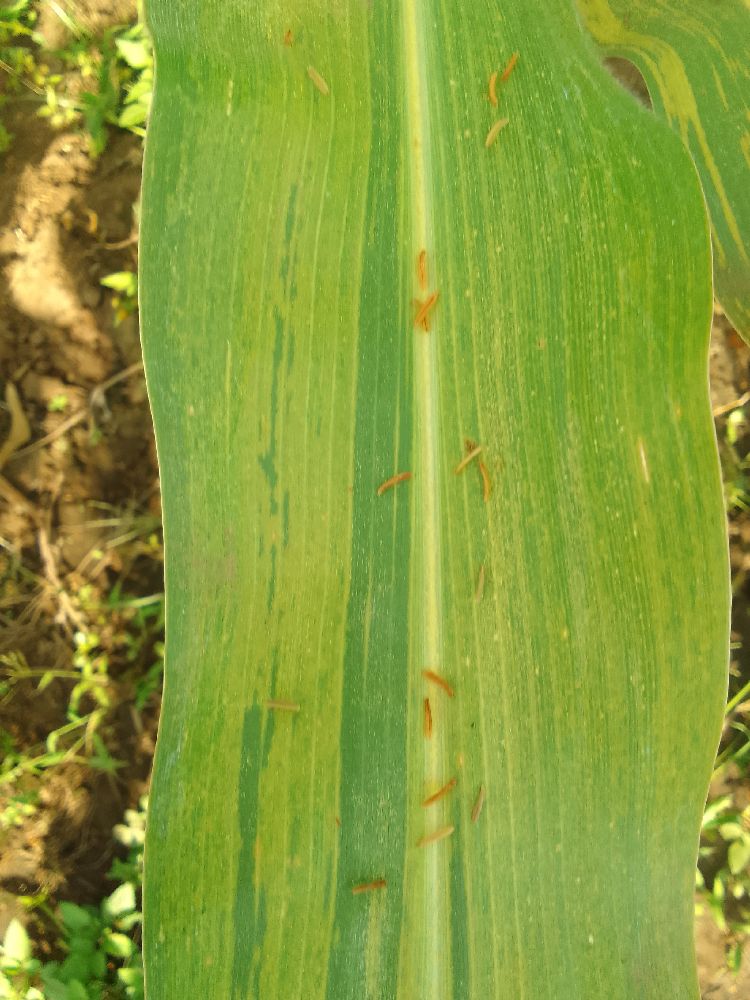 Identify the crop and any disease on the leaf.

maize, maize lethal necrosis
